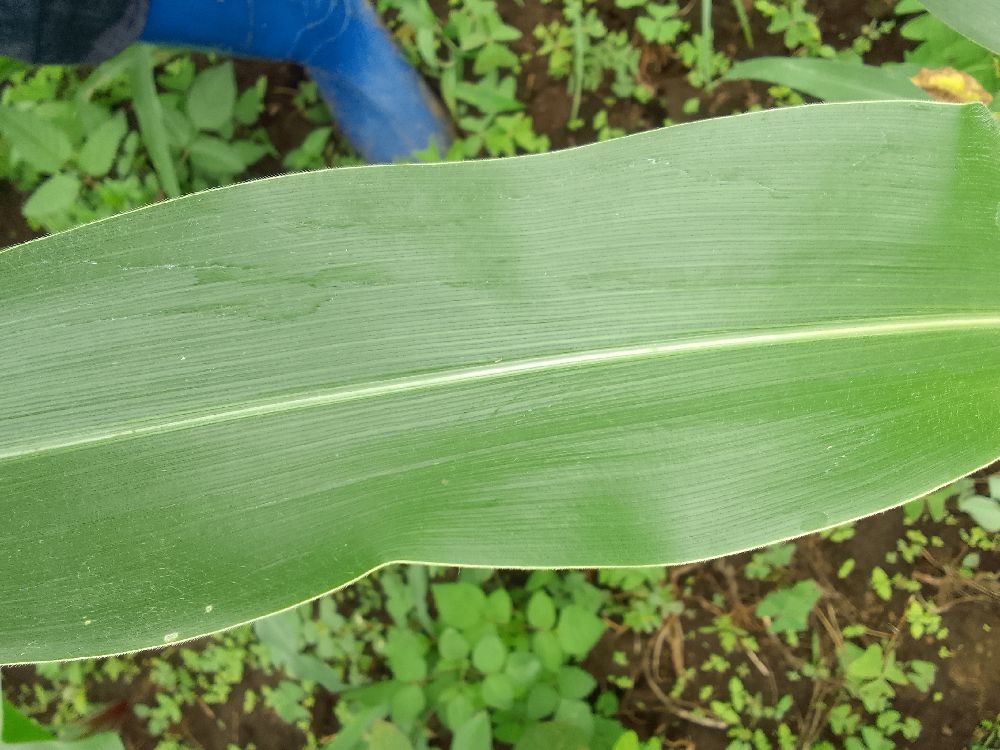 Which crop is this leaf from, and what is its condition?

maize, healthy
